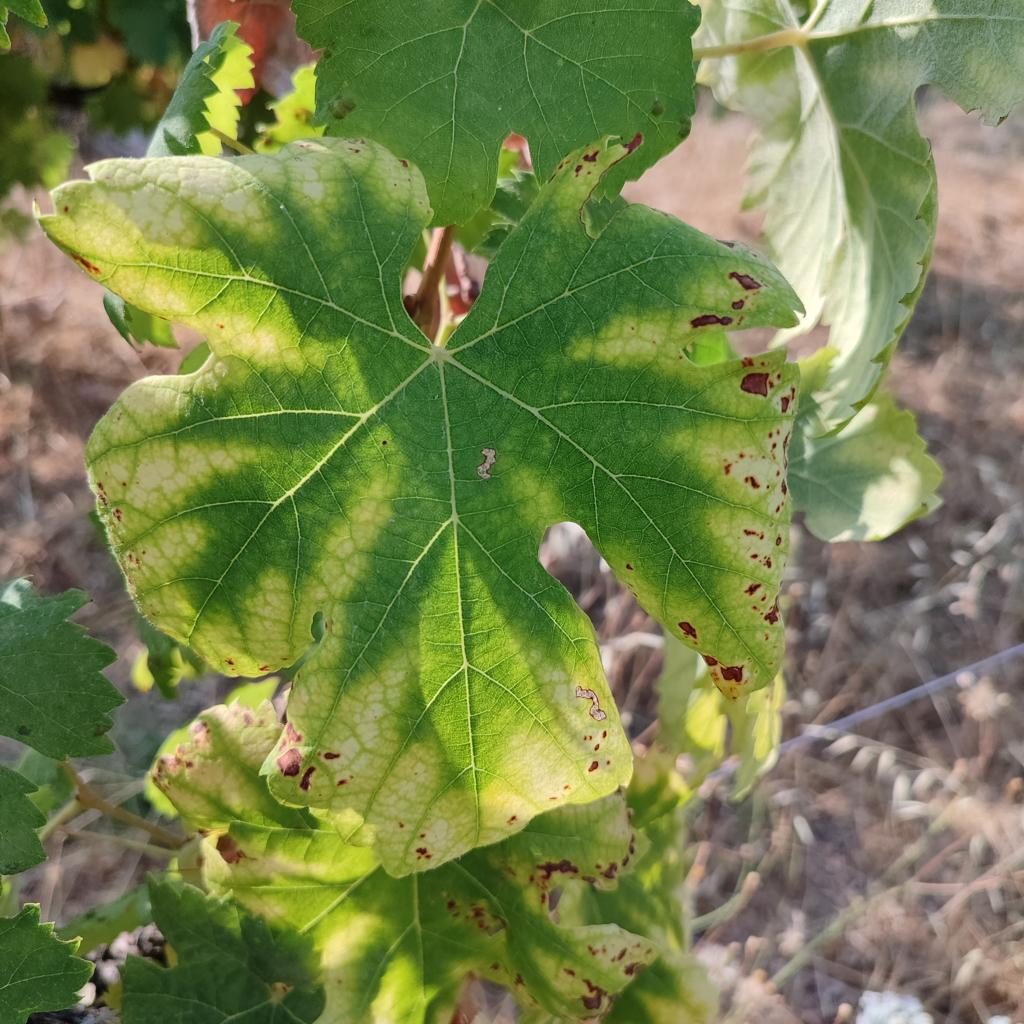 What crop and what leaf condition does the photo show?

grapevine, esca complex
